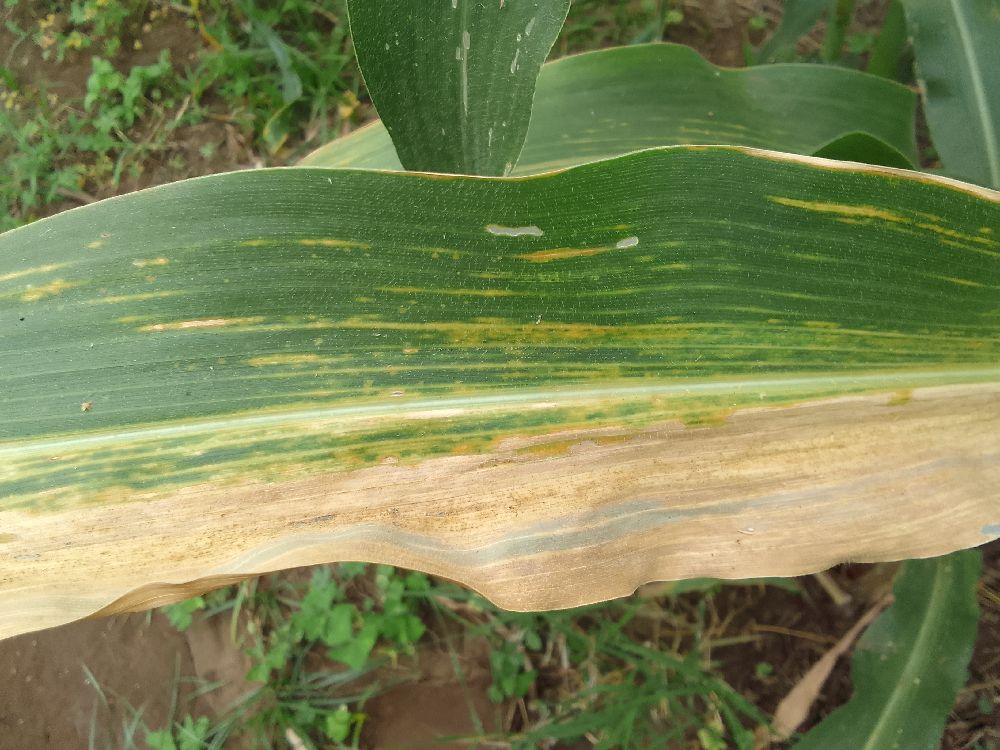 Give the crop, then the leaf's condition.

maize, maize lethal necrosis
